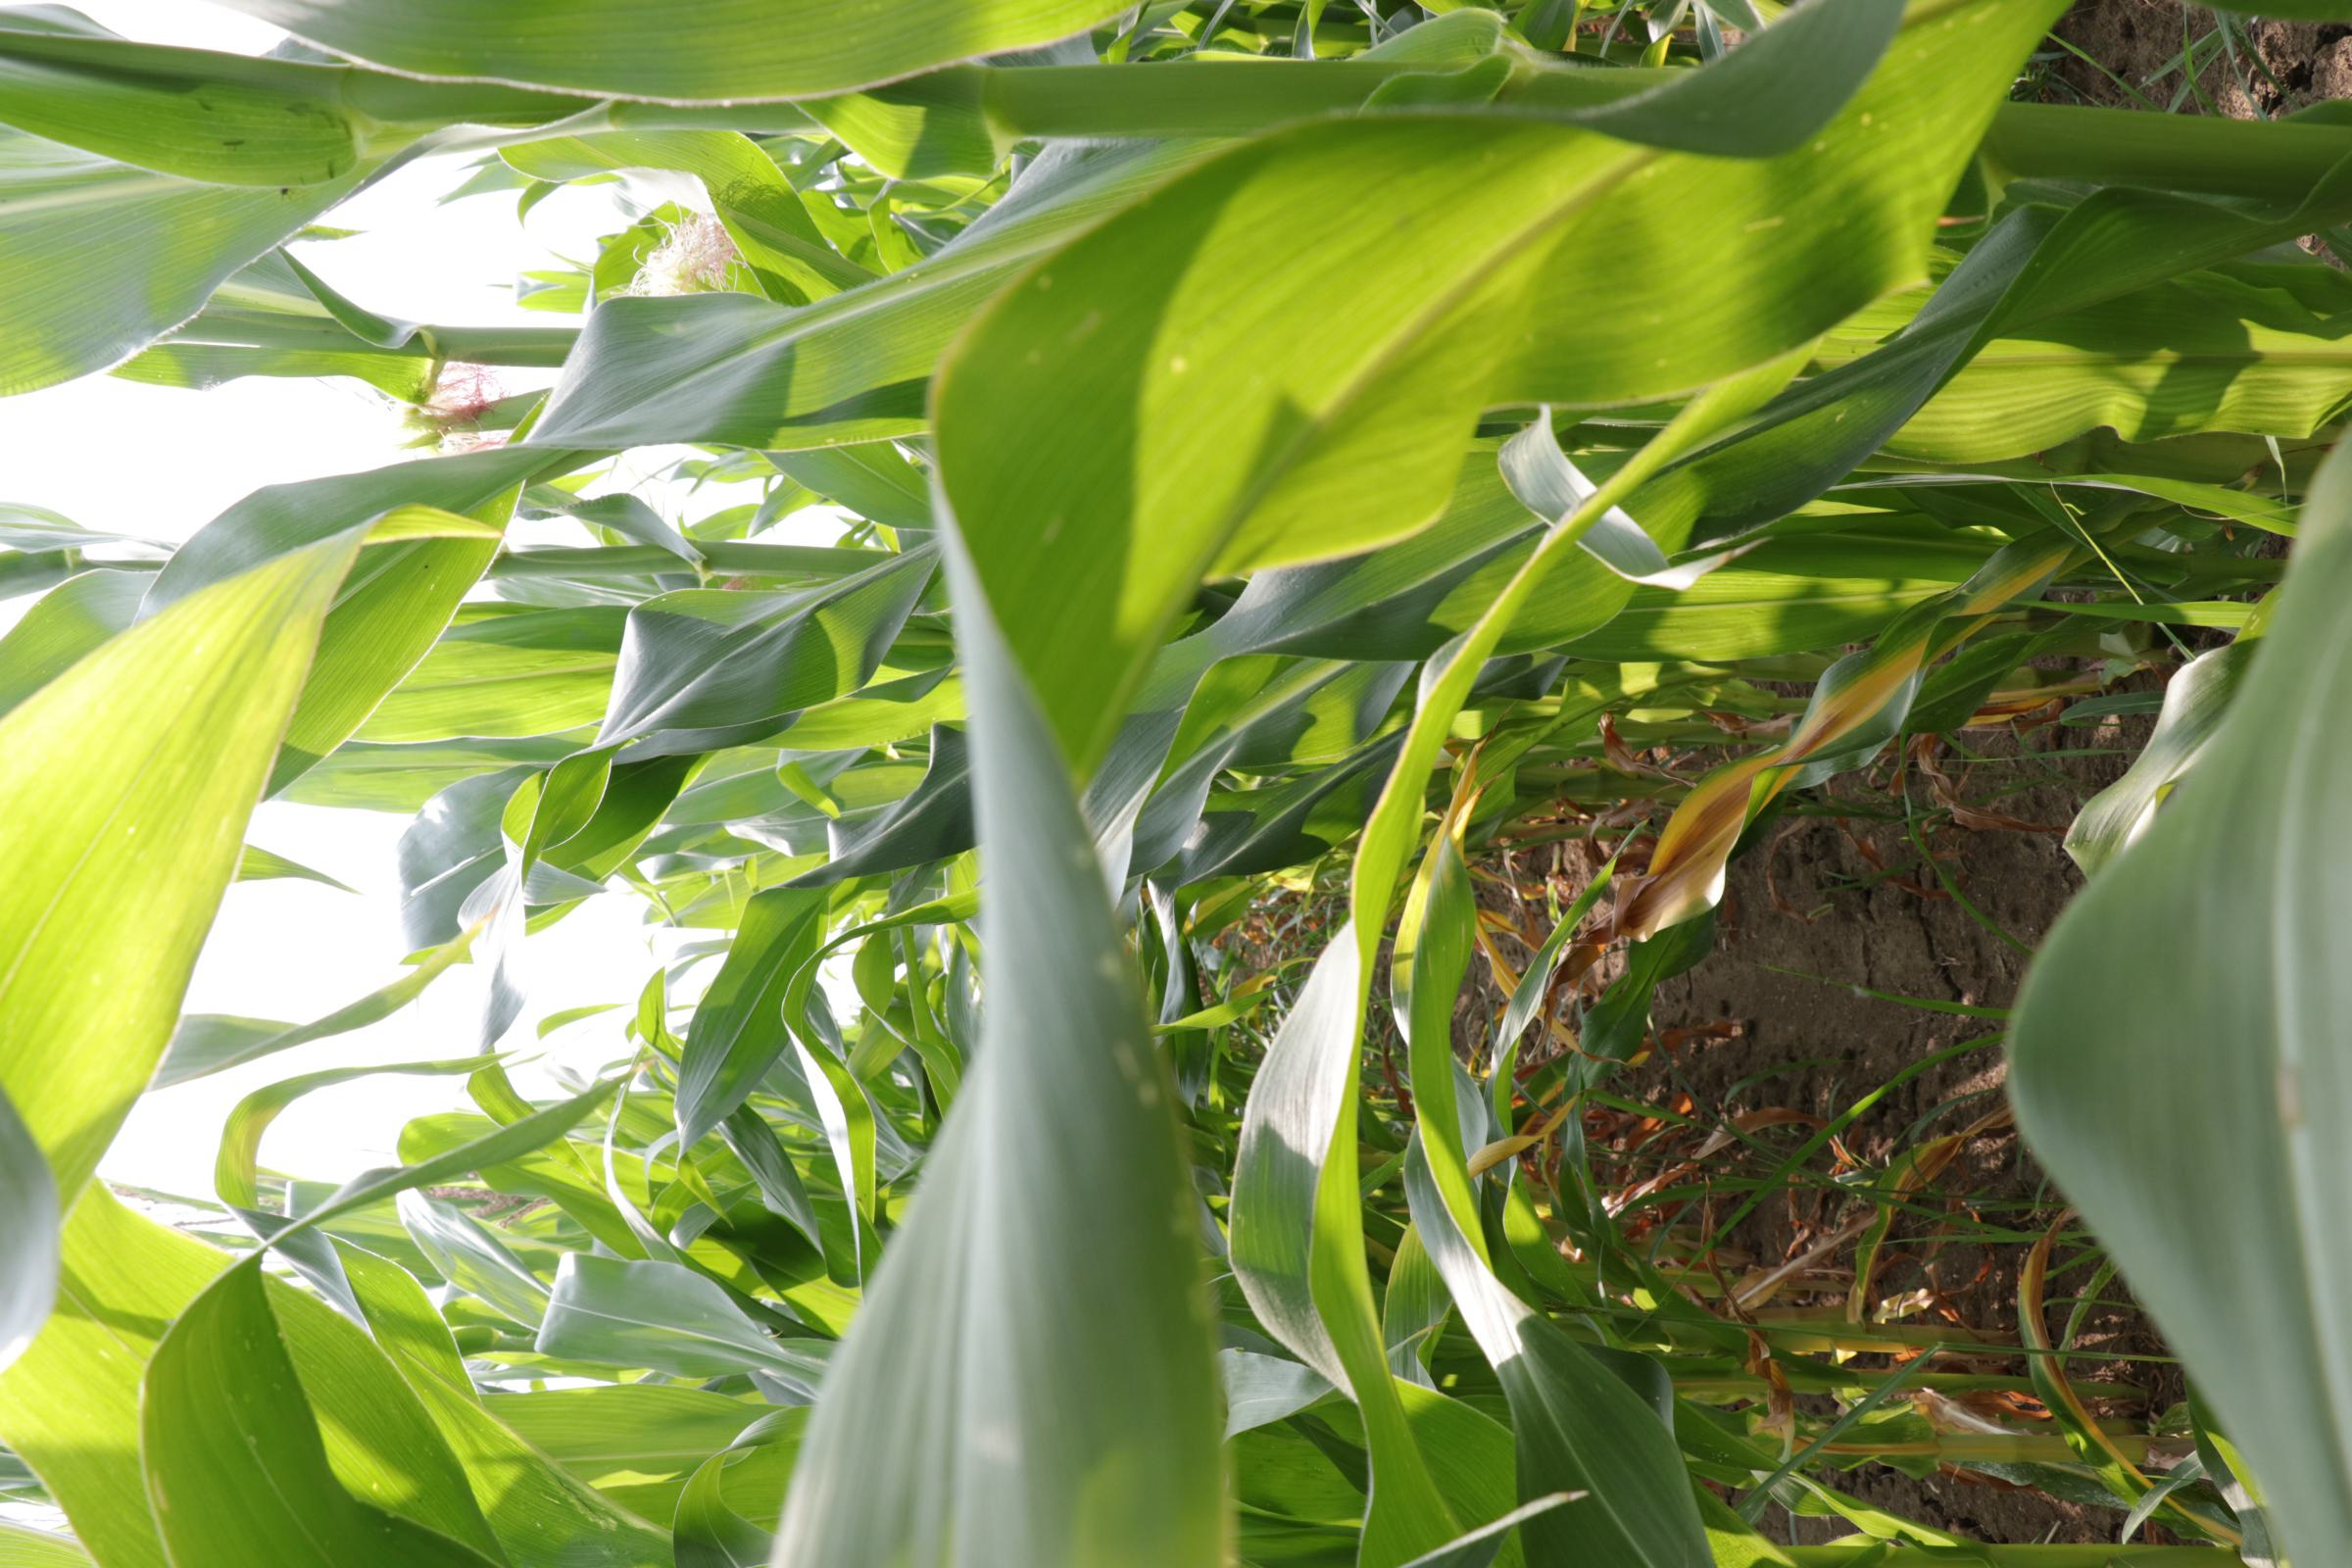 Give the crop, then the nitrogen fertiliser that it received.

maize, full nitrogen fertilisation
